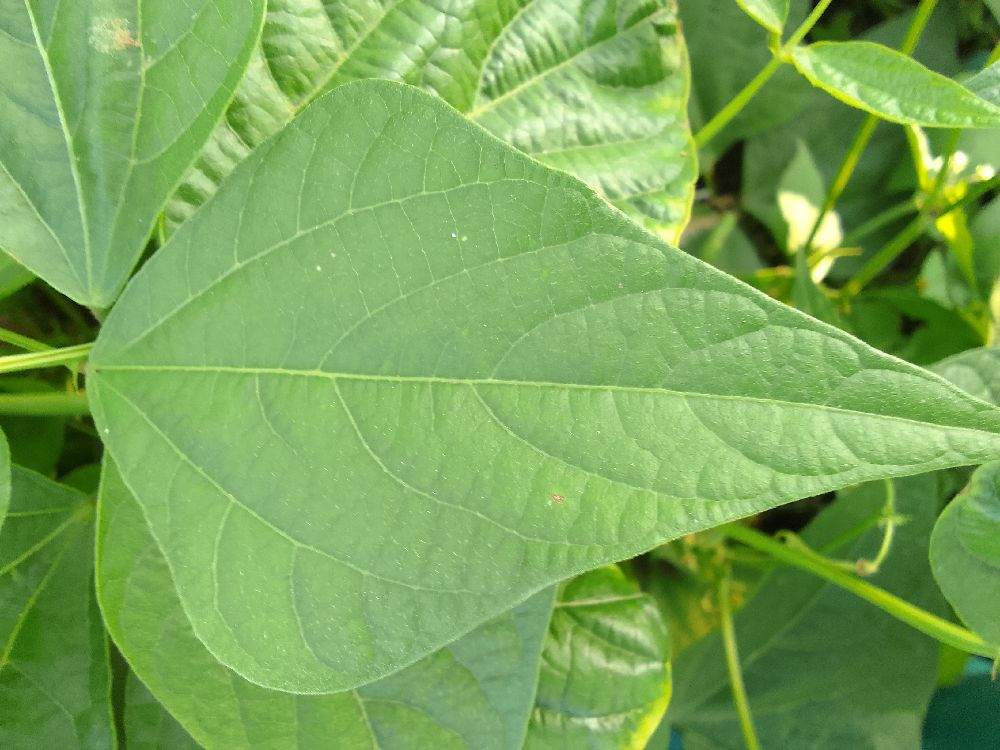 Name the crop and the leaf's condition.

common bean, healthy
